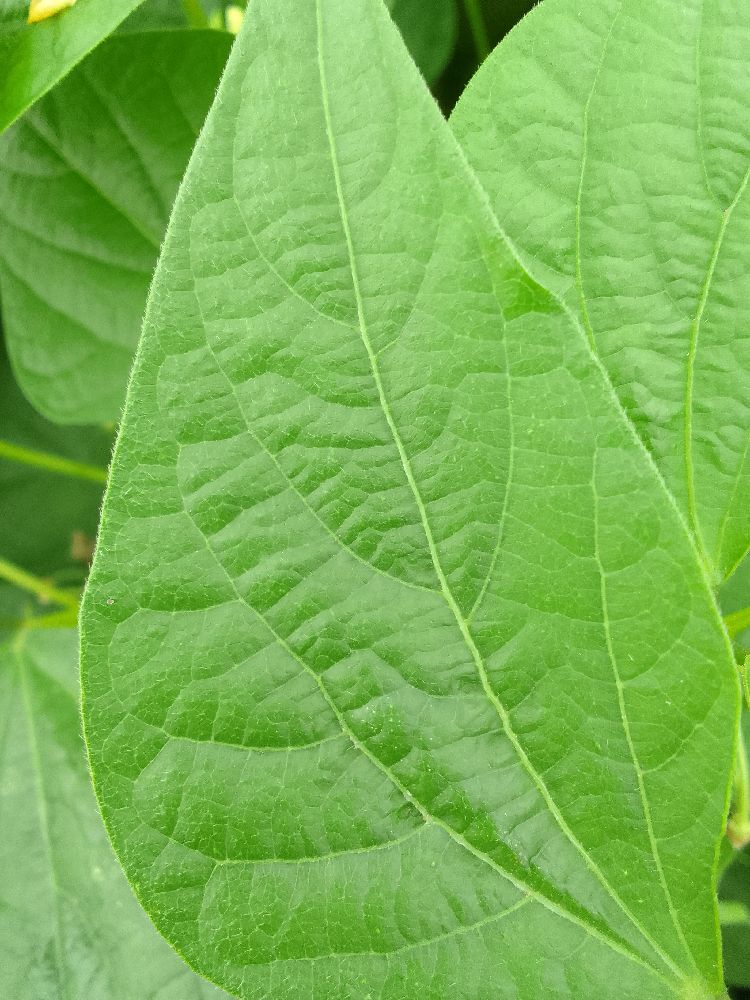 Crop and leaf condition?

common bean, healthy
